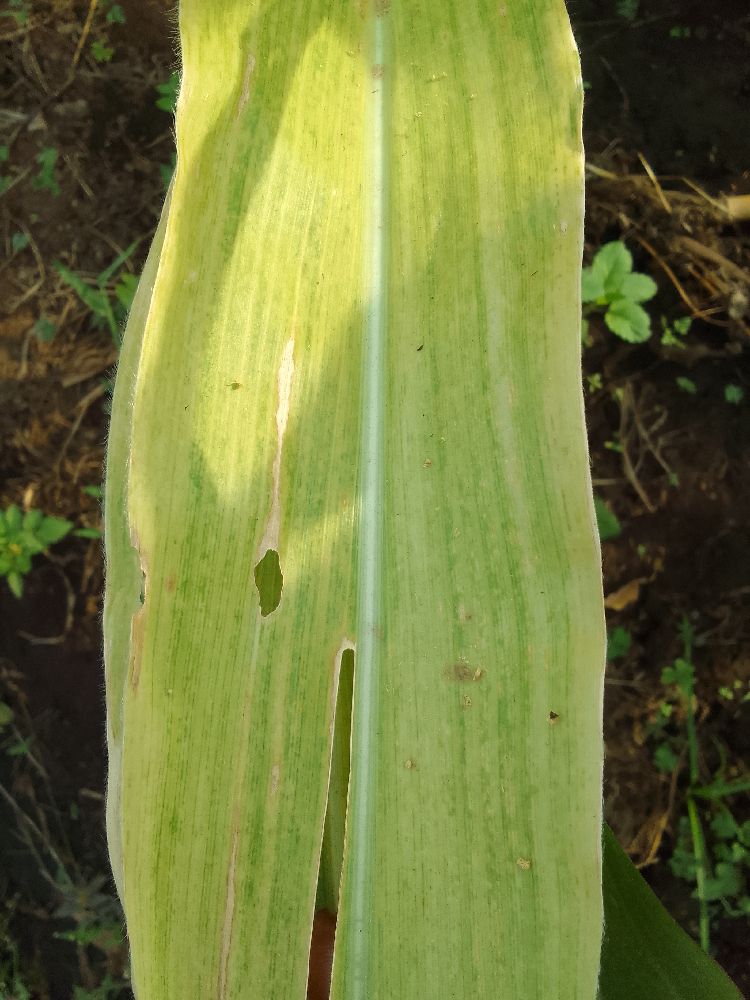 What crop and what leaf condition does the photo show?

maize, maize lethal necrosis
